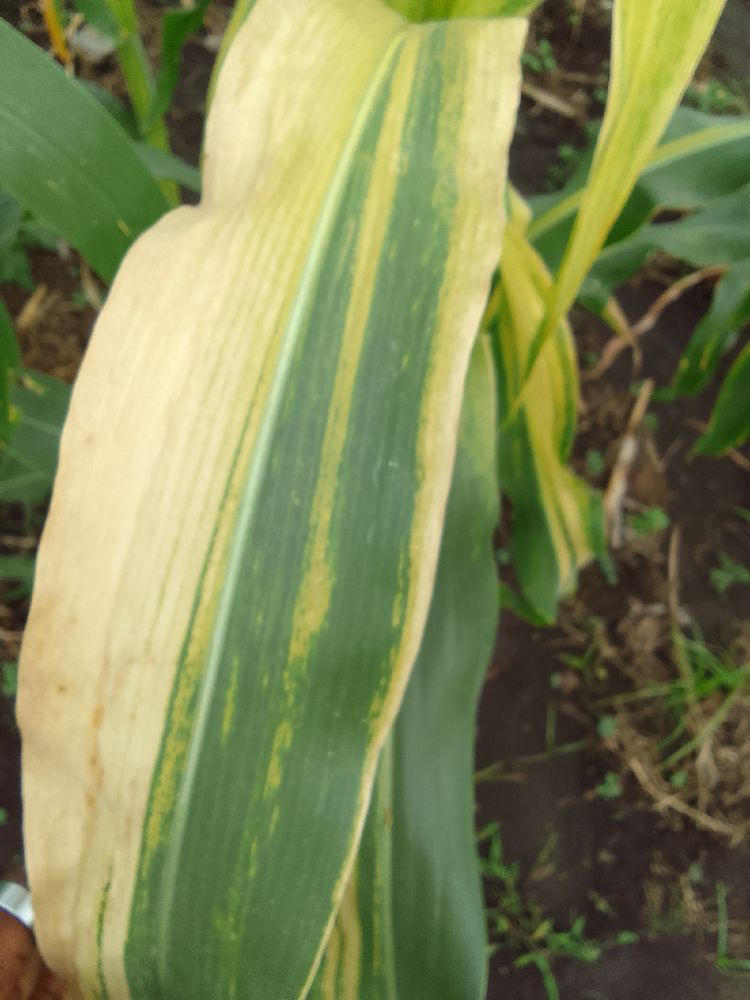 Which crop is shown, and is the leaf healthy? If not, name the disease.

maize, maize lethal necrosis
